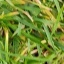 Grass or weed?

grass
